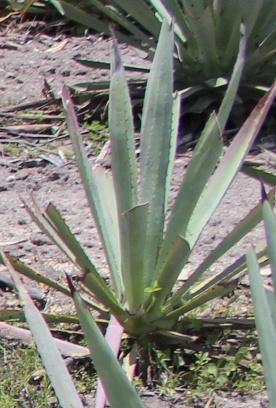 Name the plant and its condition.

agave, small
